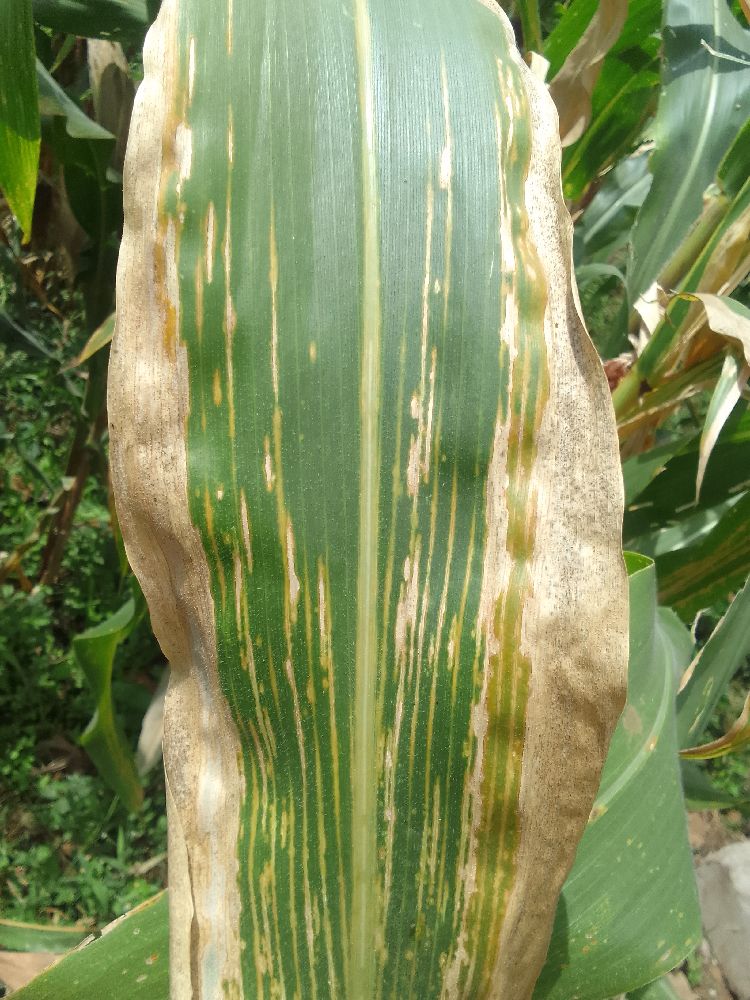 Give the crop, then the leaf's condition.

maize, maize lethal necrosis
